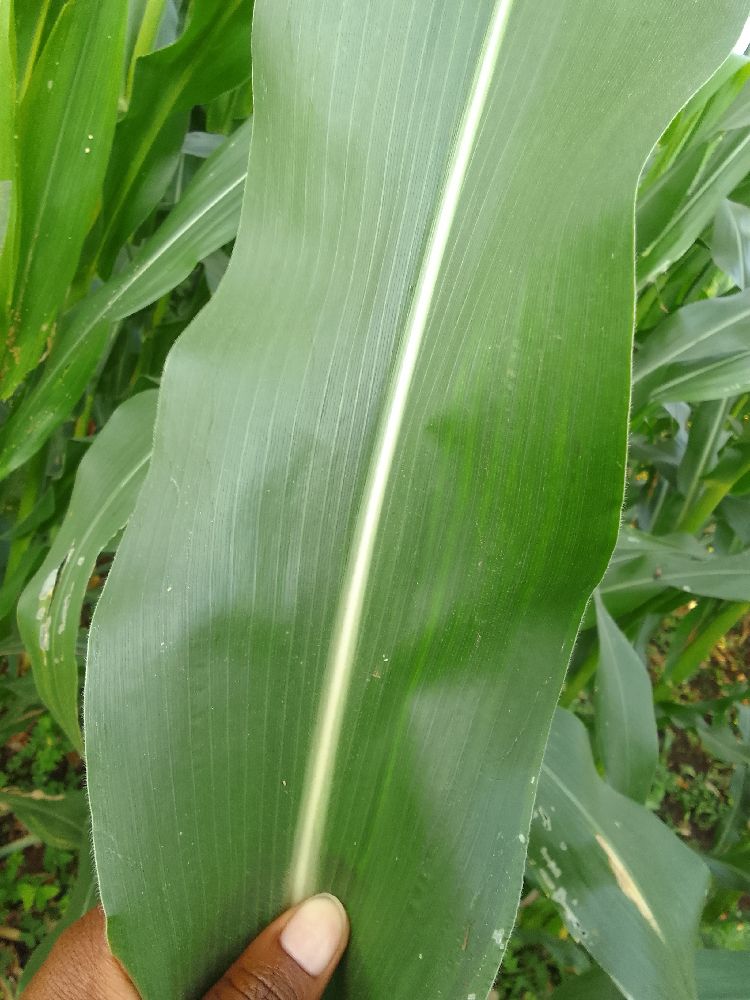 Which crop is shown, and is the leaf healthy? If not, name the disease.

maize, healthy
